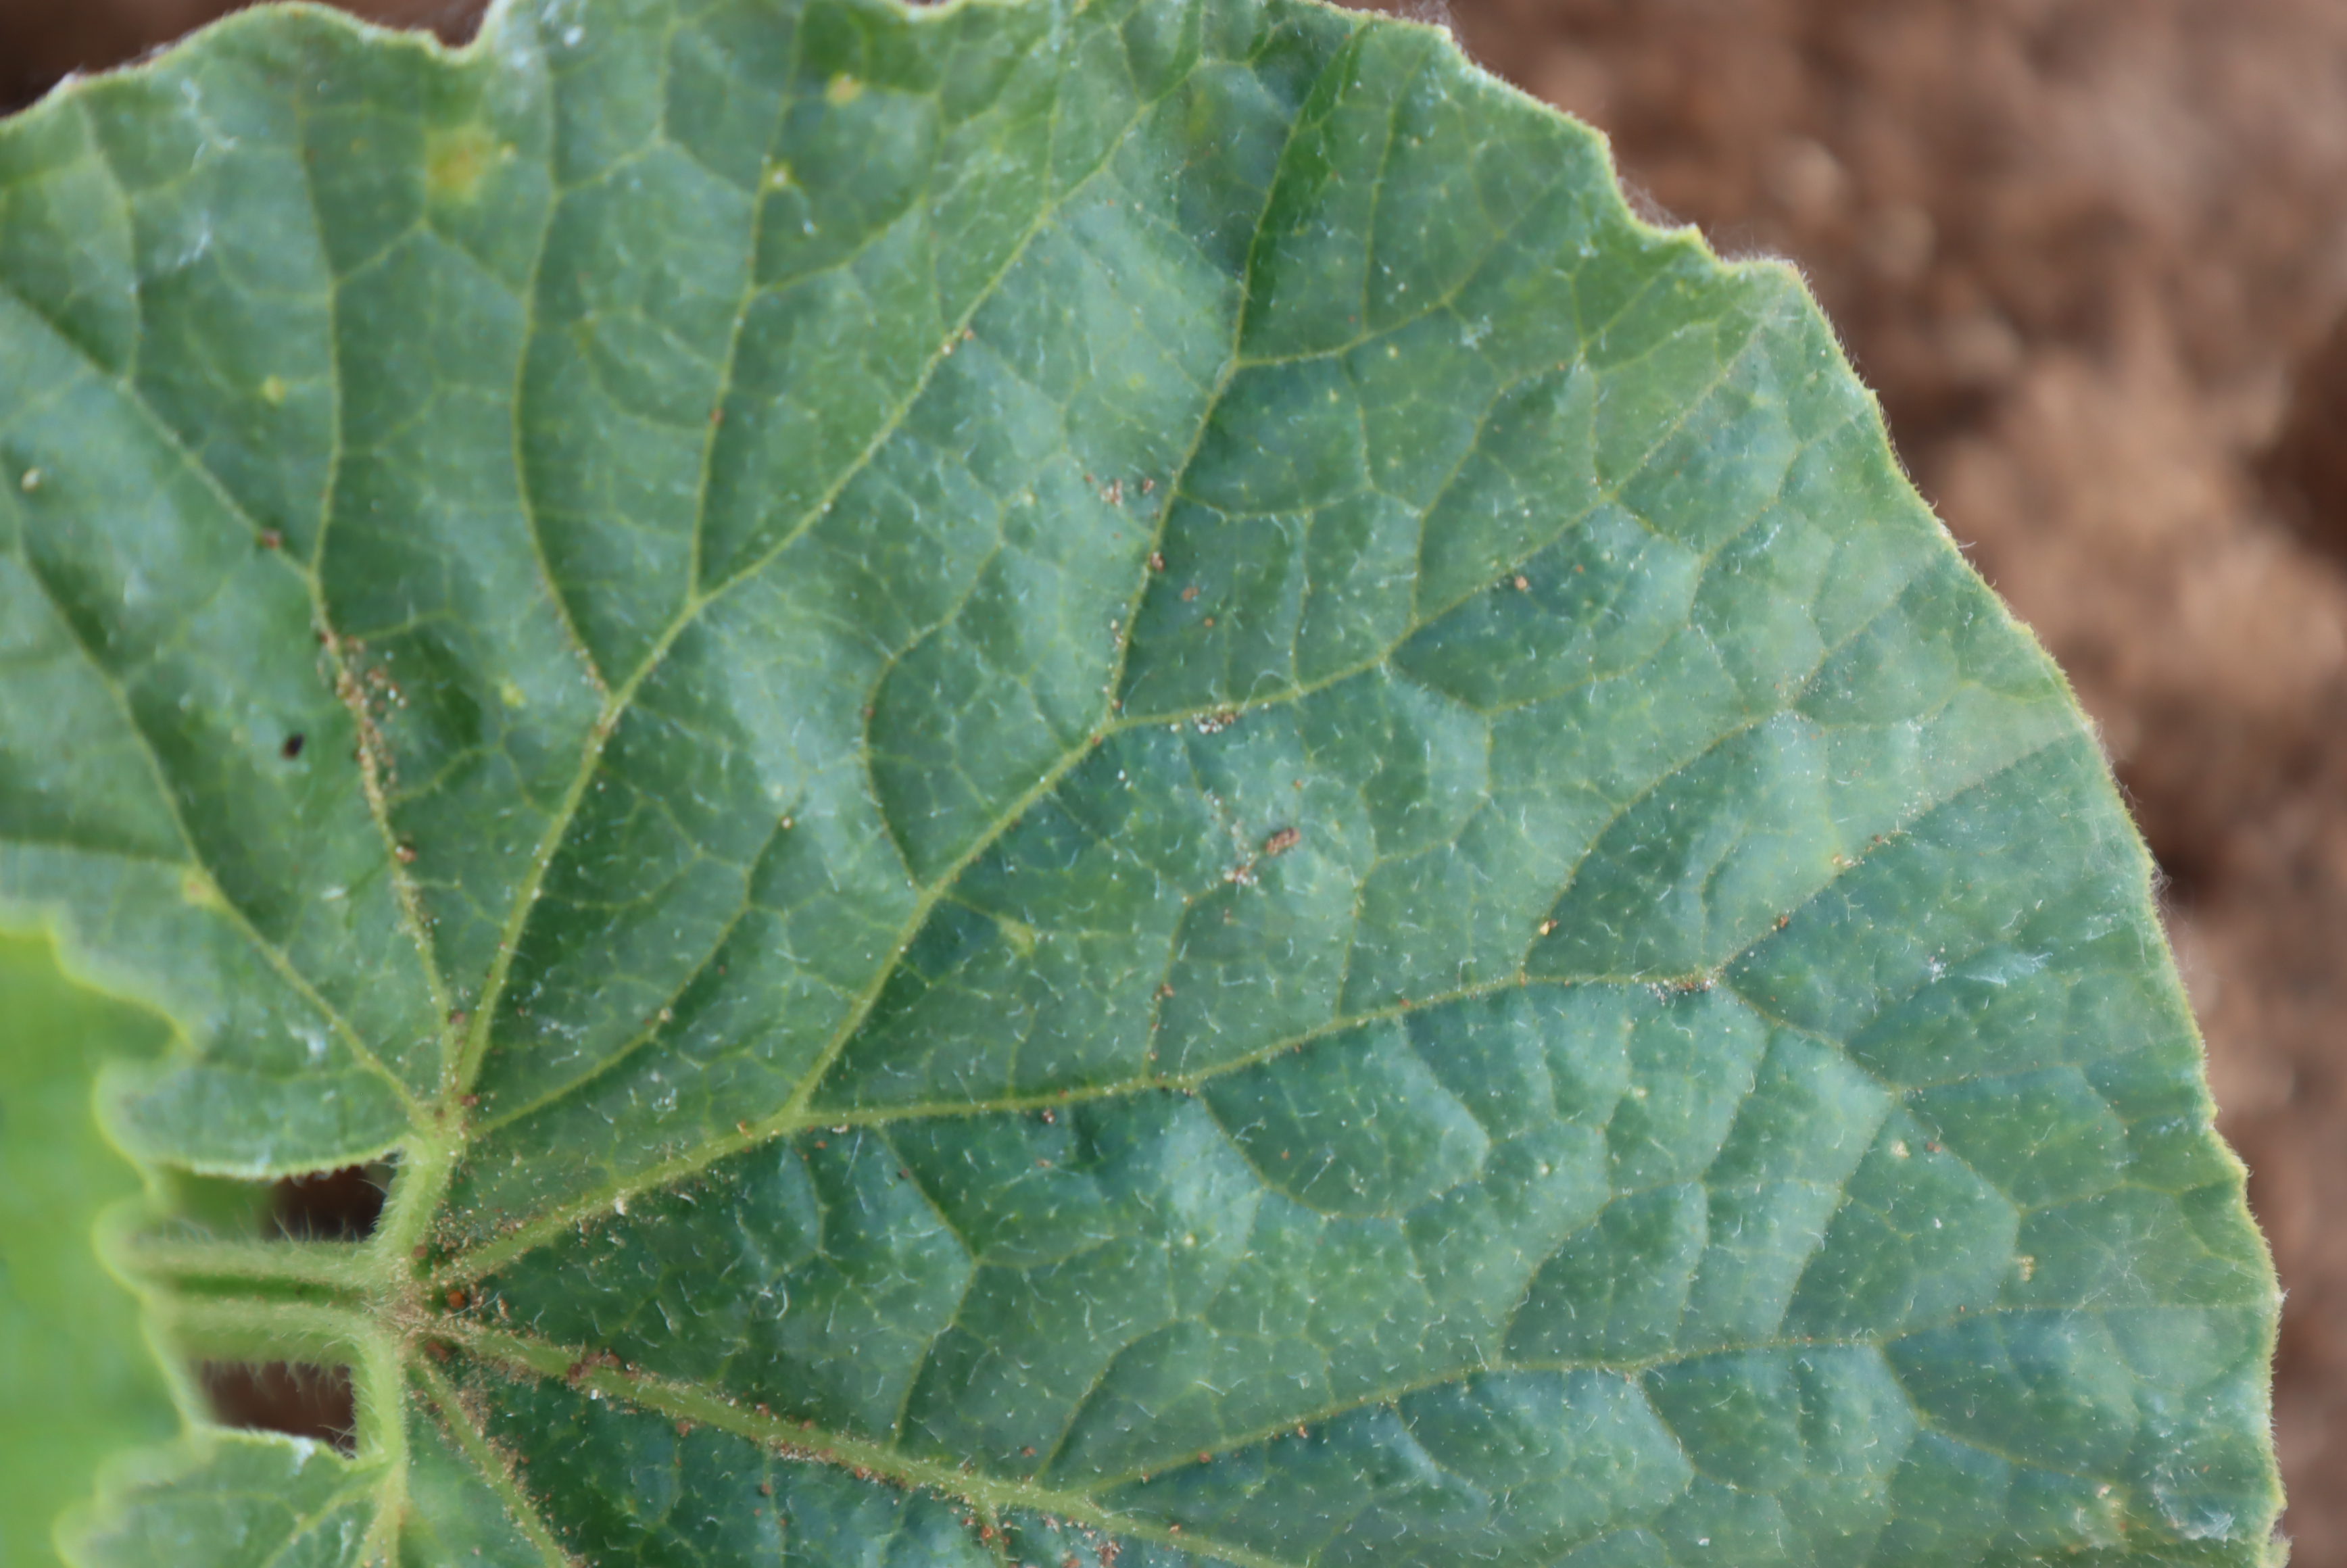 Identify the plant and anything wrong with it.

melon, healthy
